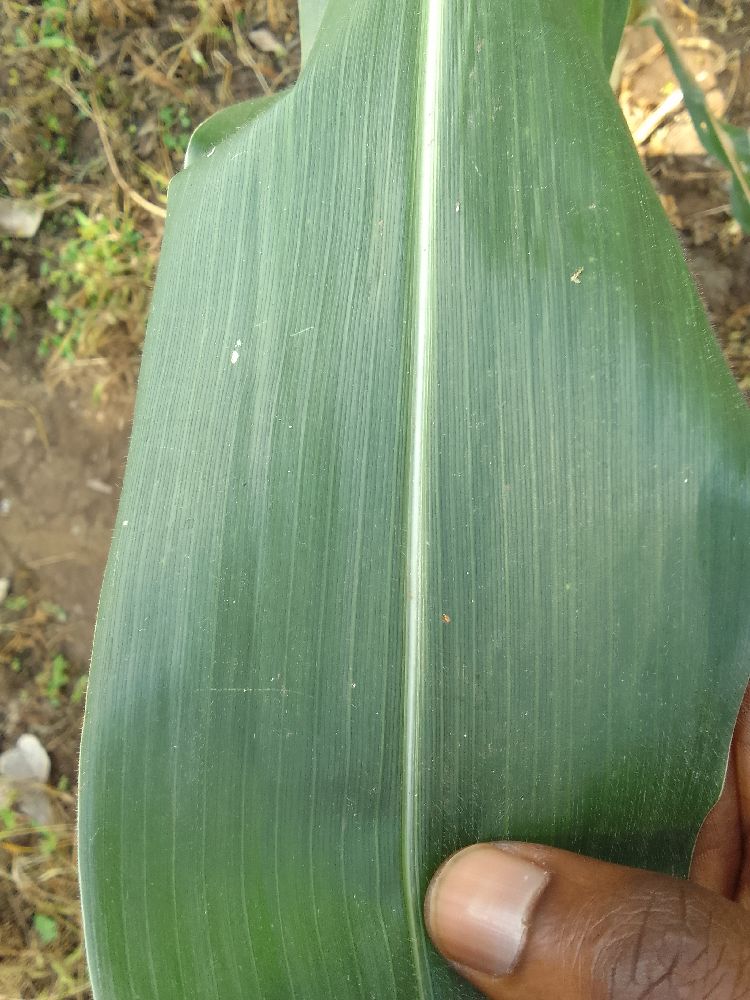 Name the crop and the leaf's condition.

maize, healthy
